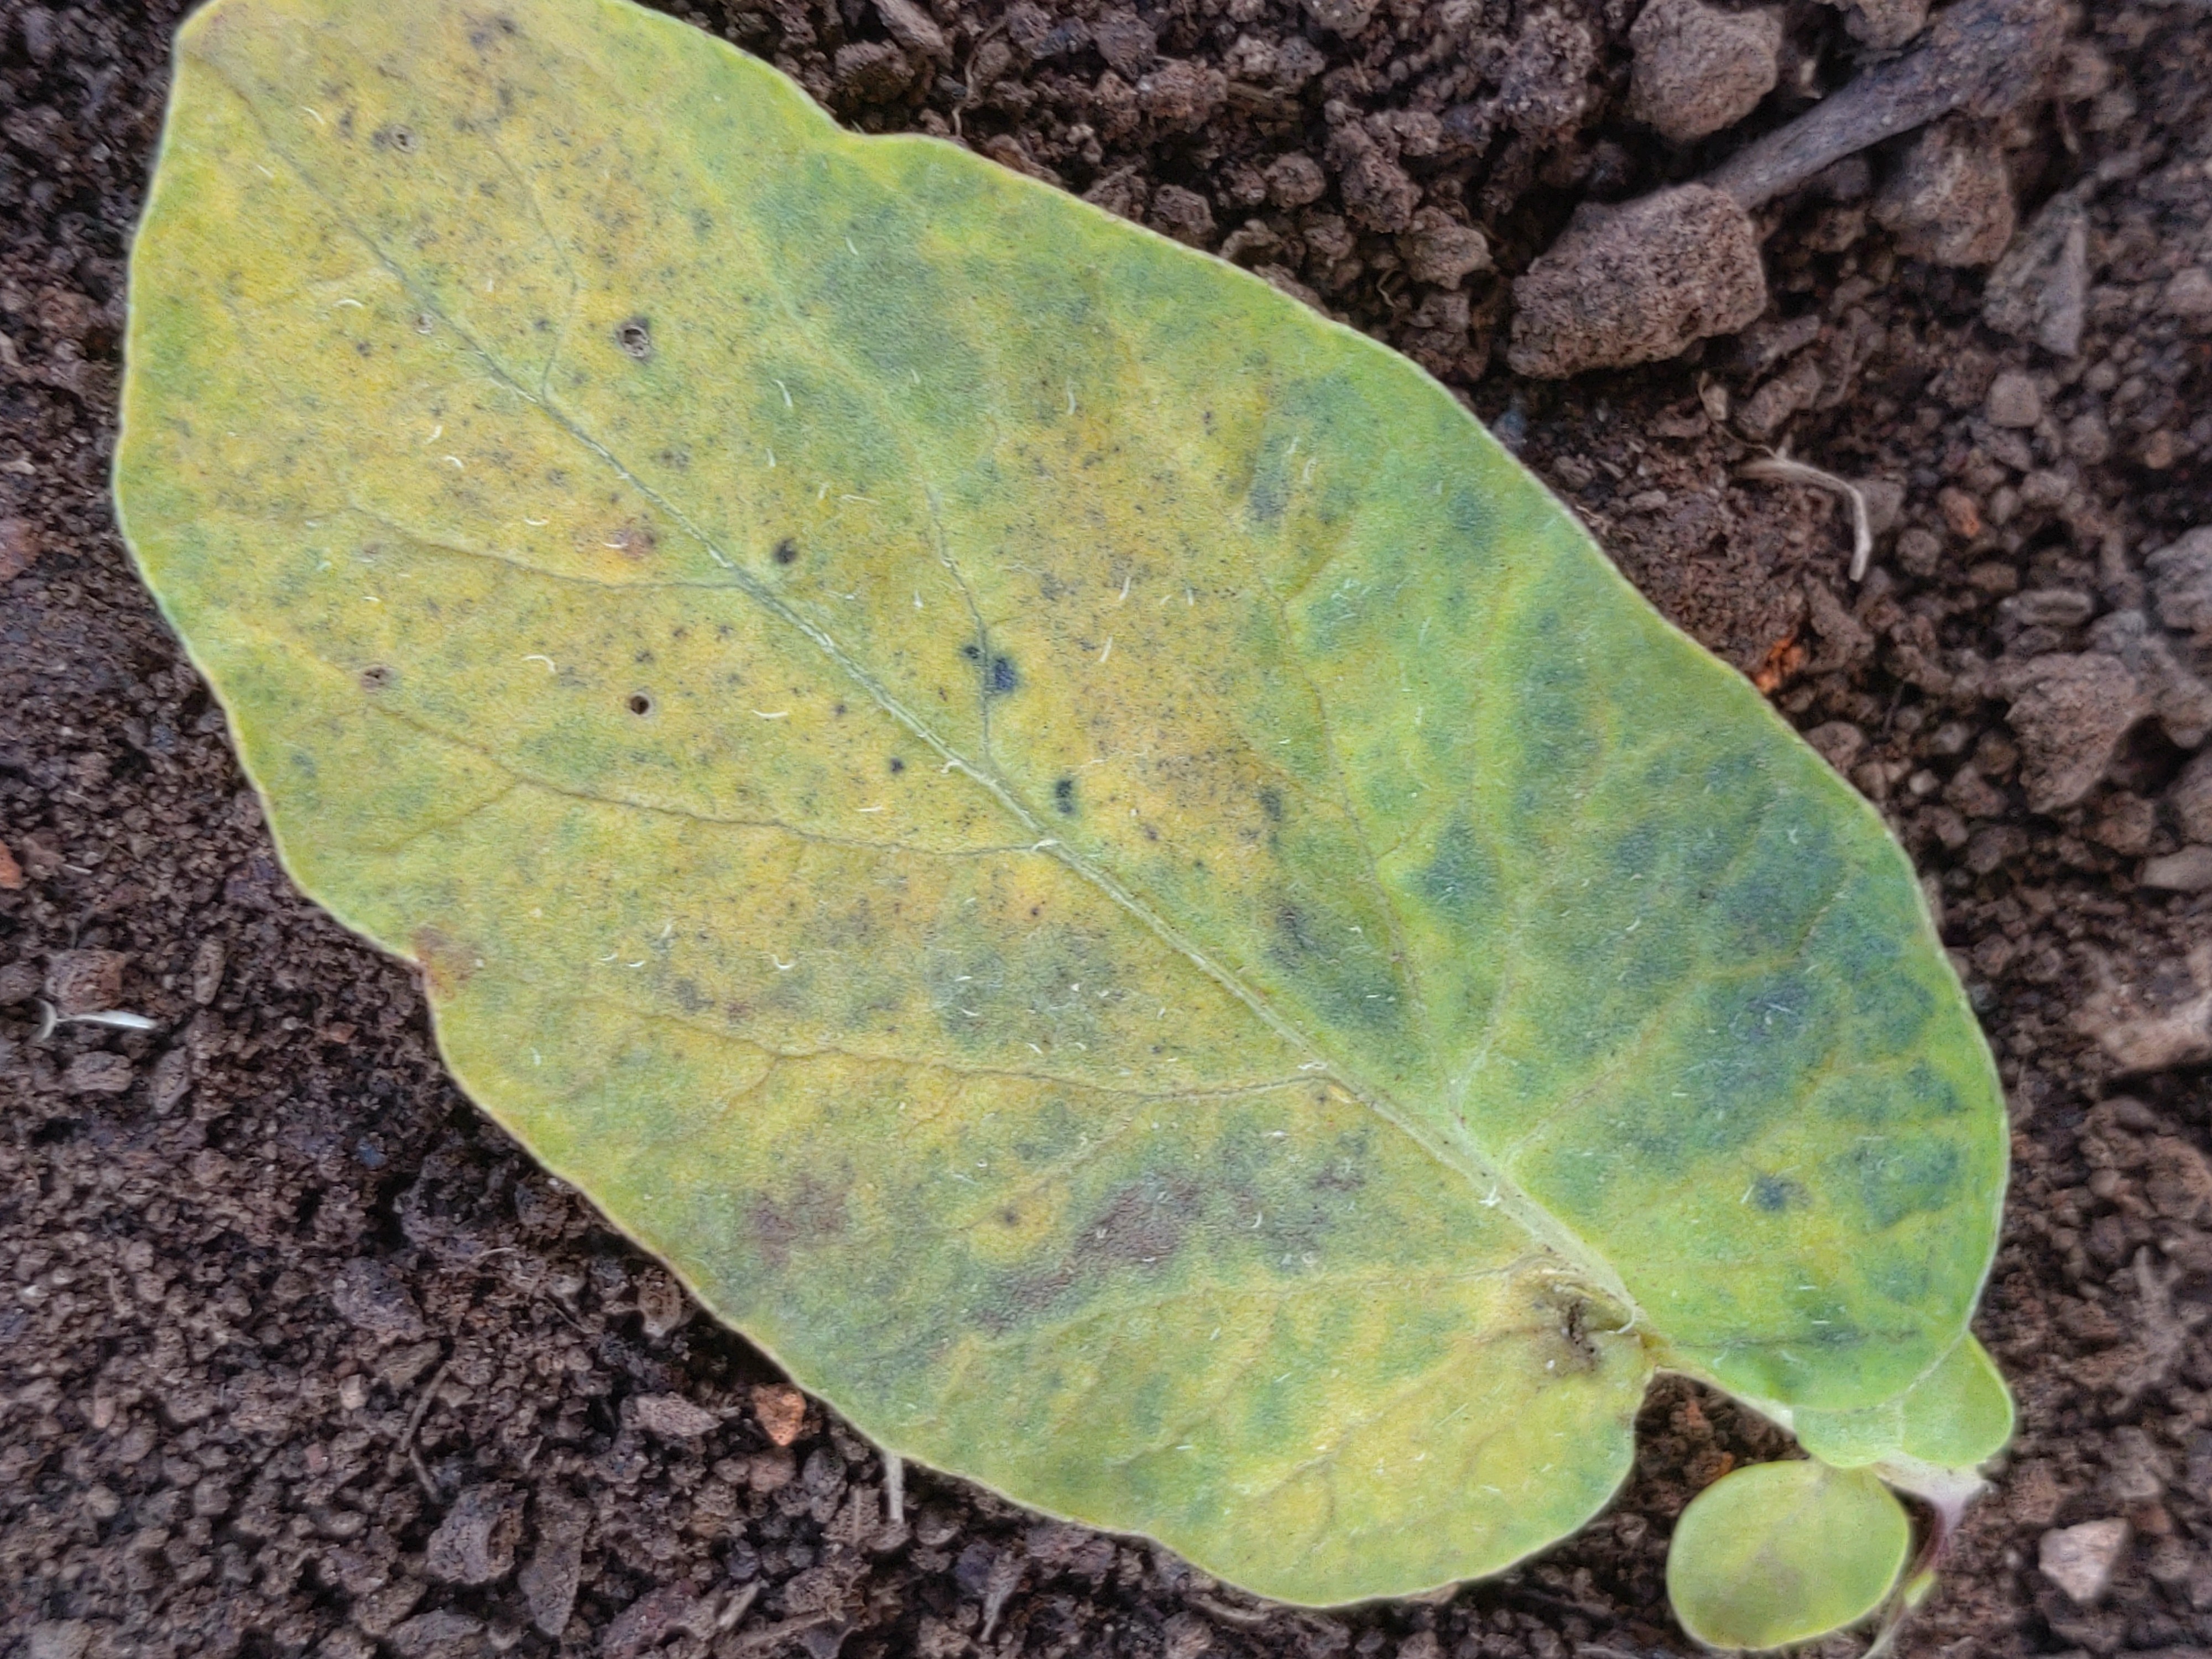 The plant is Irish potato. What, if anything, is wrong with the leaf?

late blight
